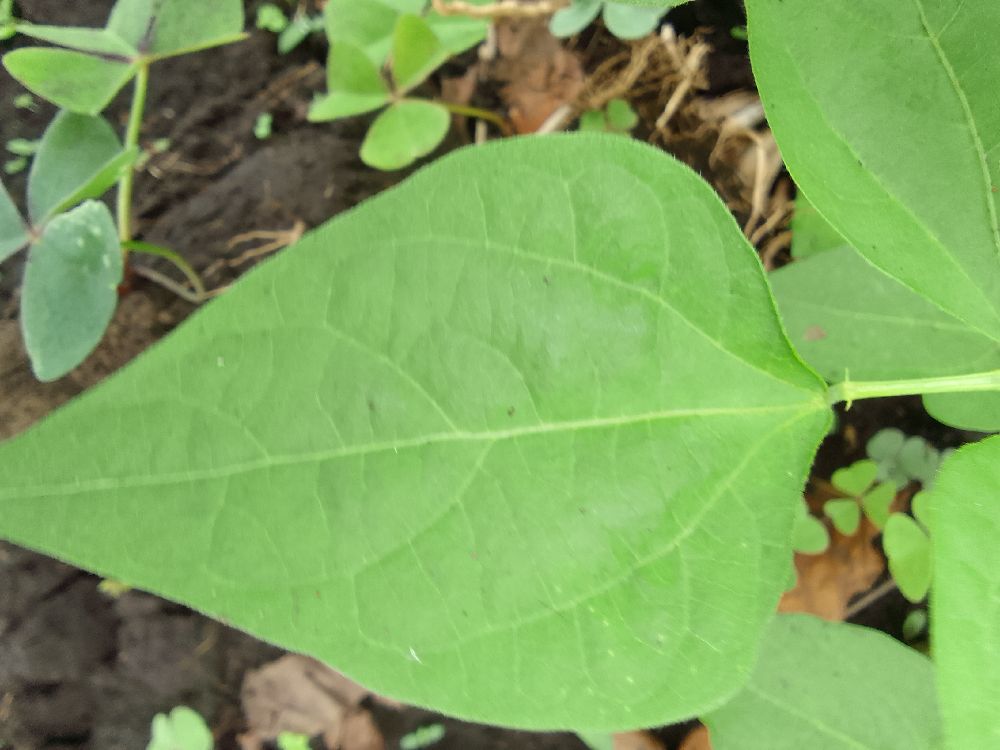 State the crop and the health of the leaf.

common bean, healthy
